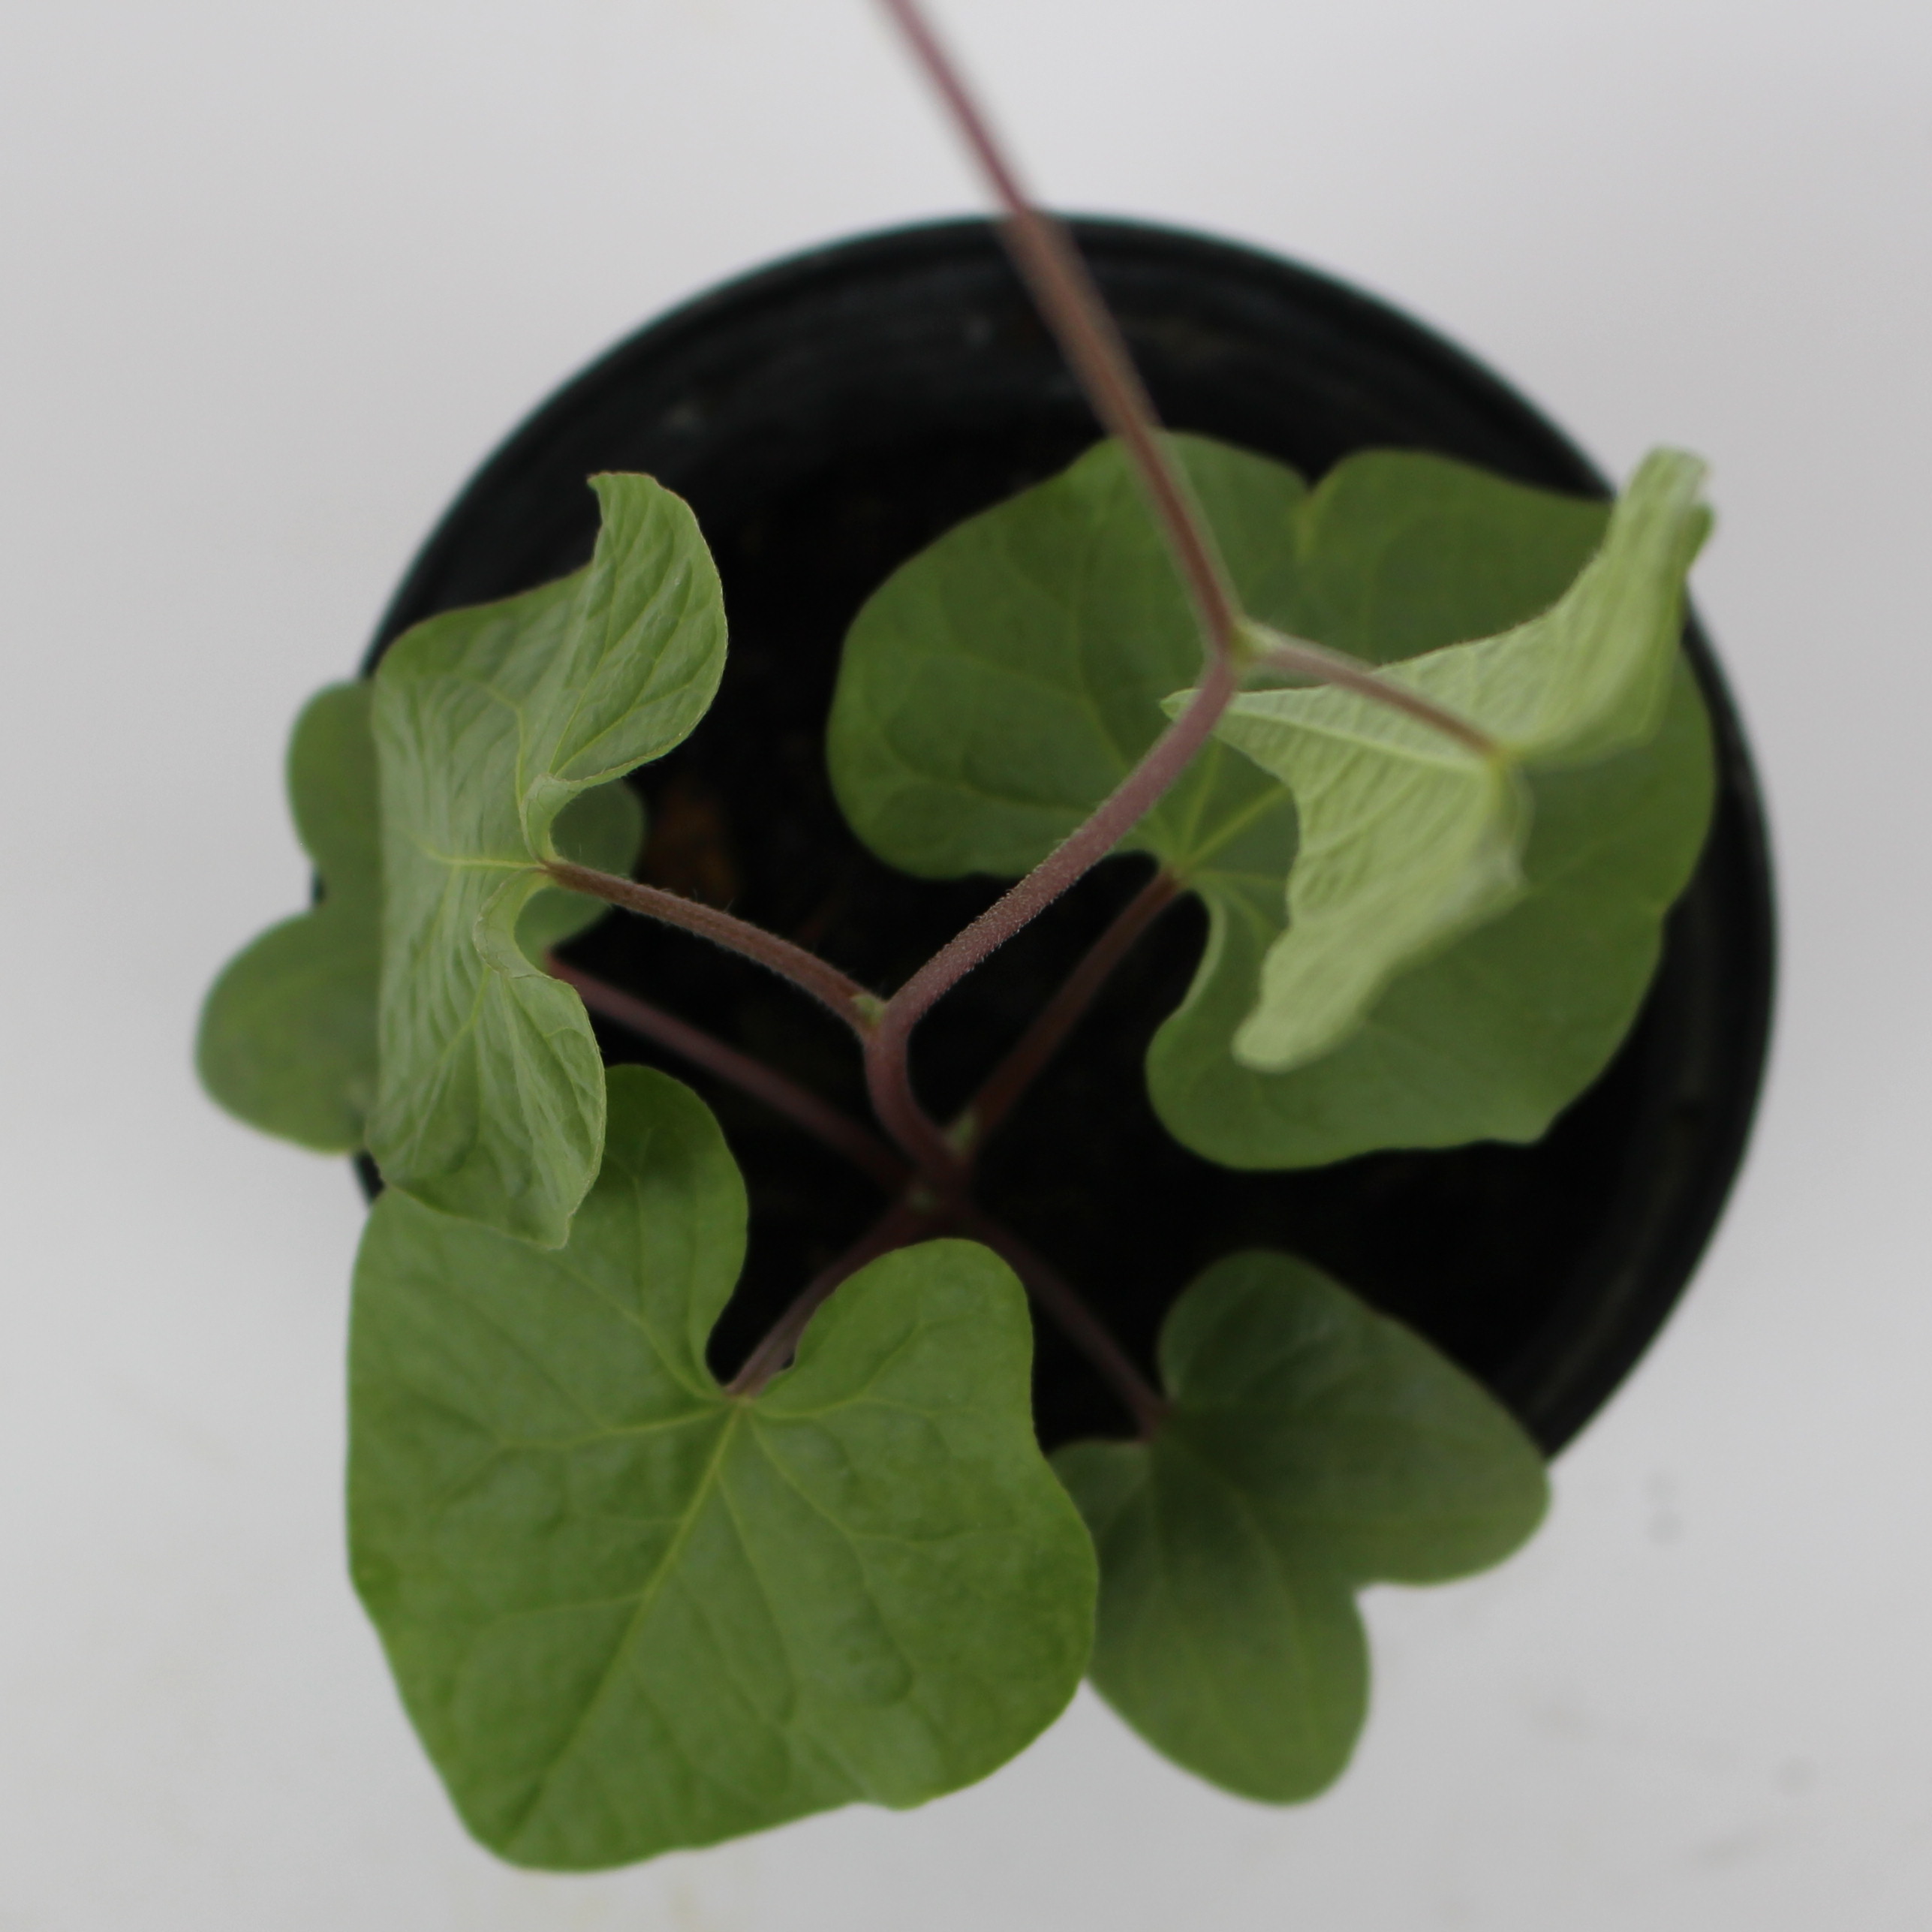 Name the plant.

Convolvulus arvensis
